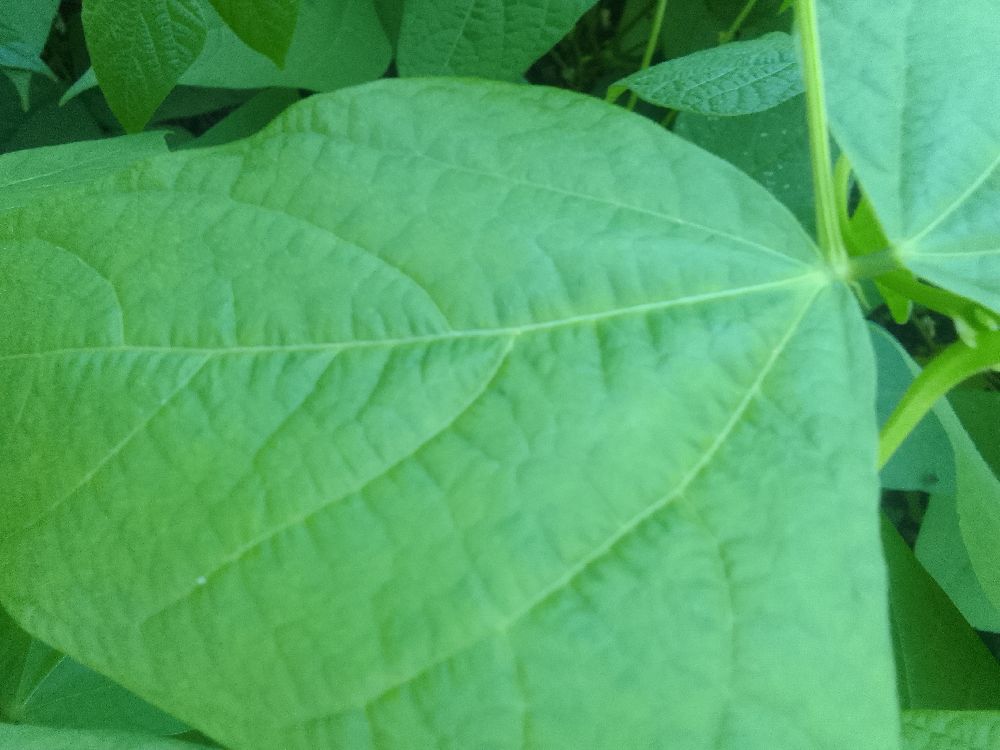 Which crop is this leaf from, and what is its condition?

common bean, healthy
